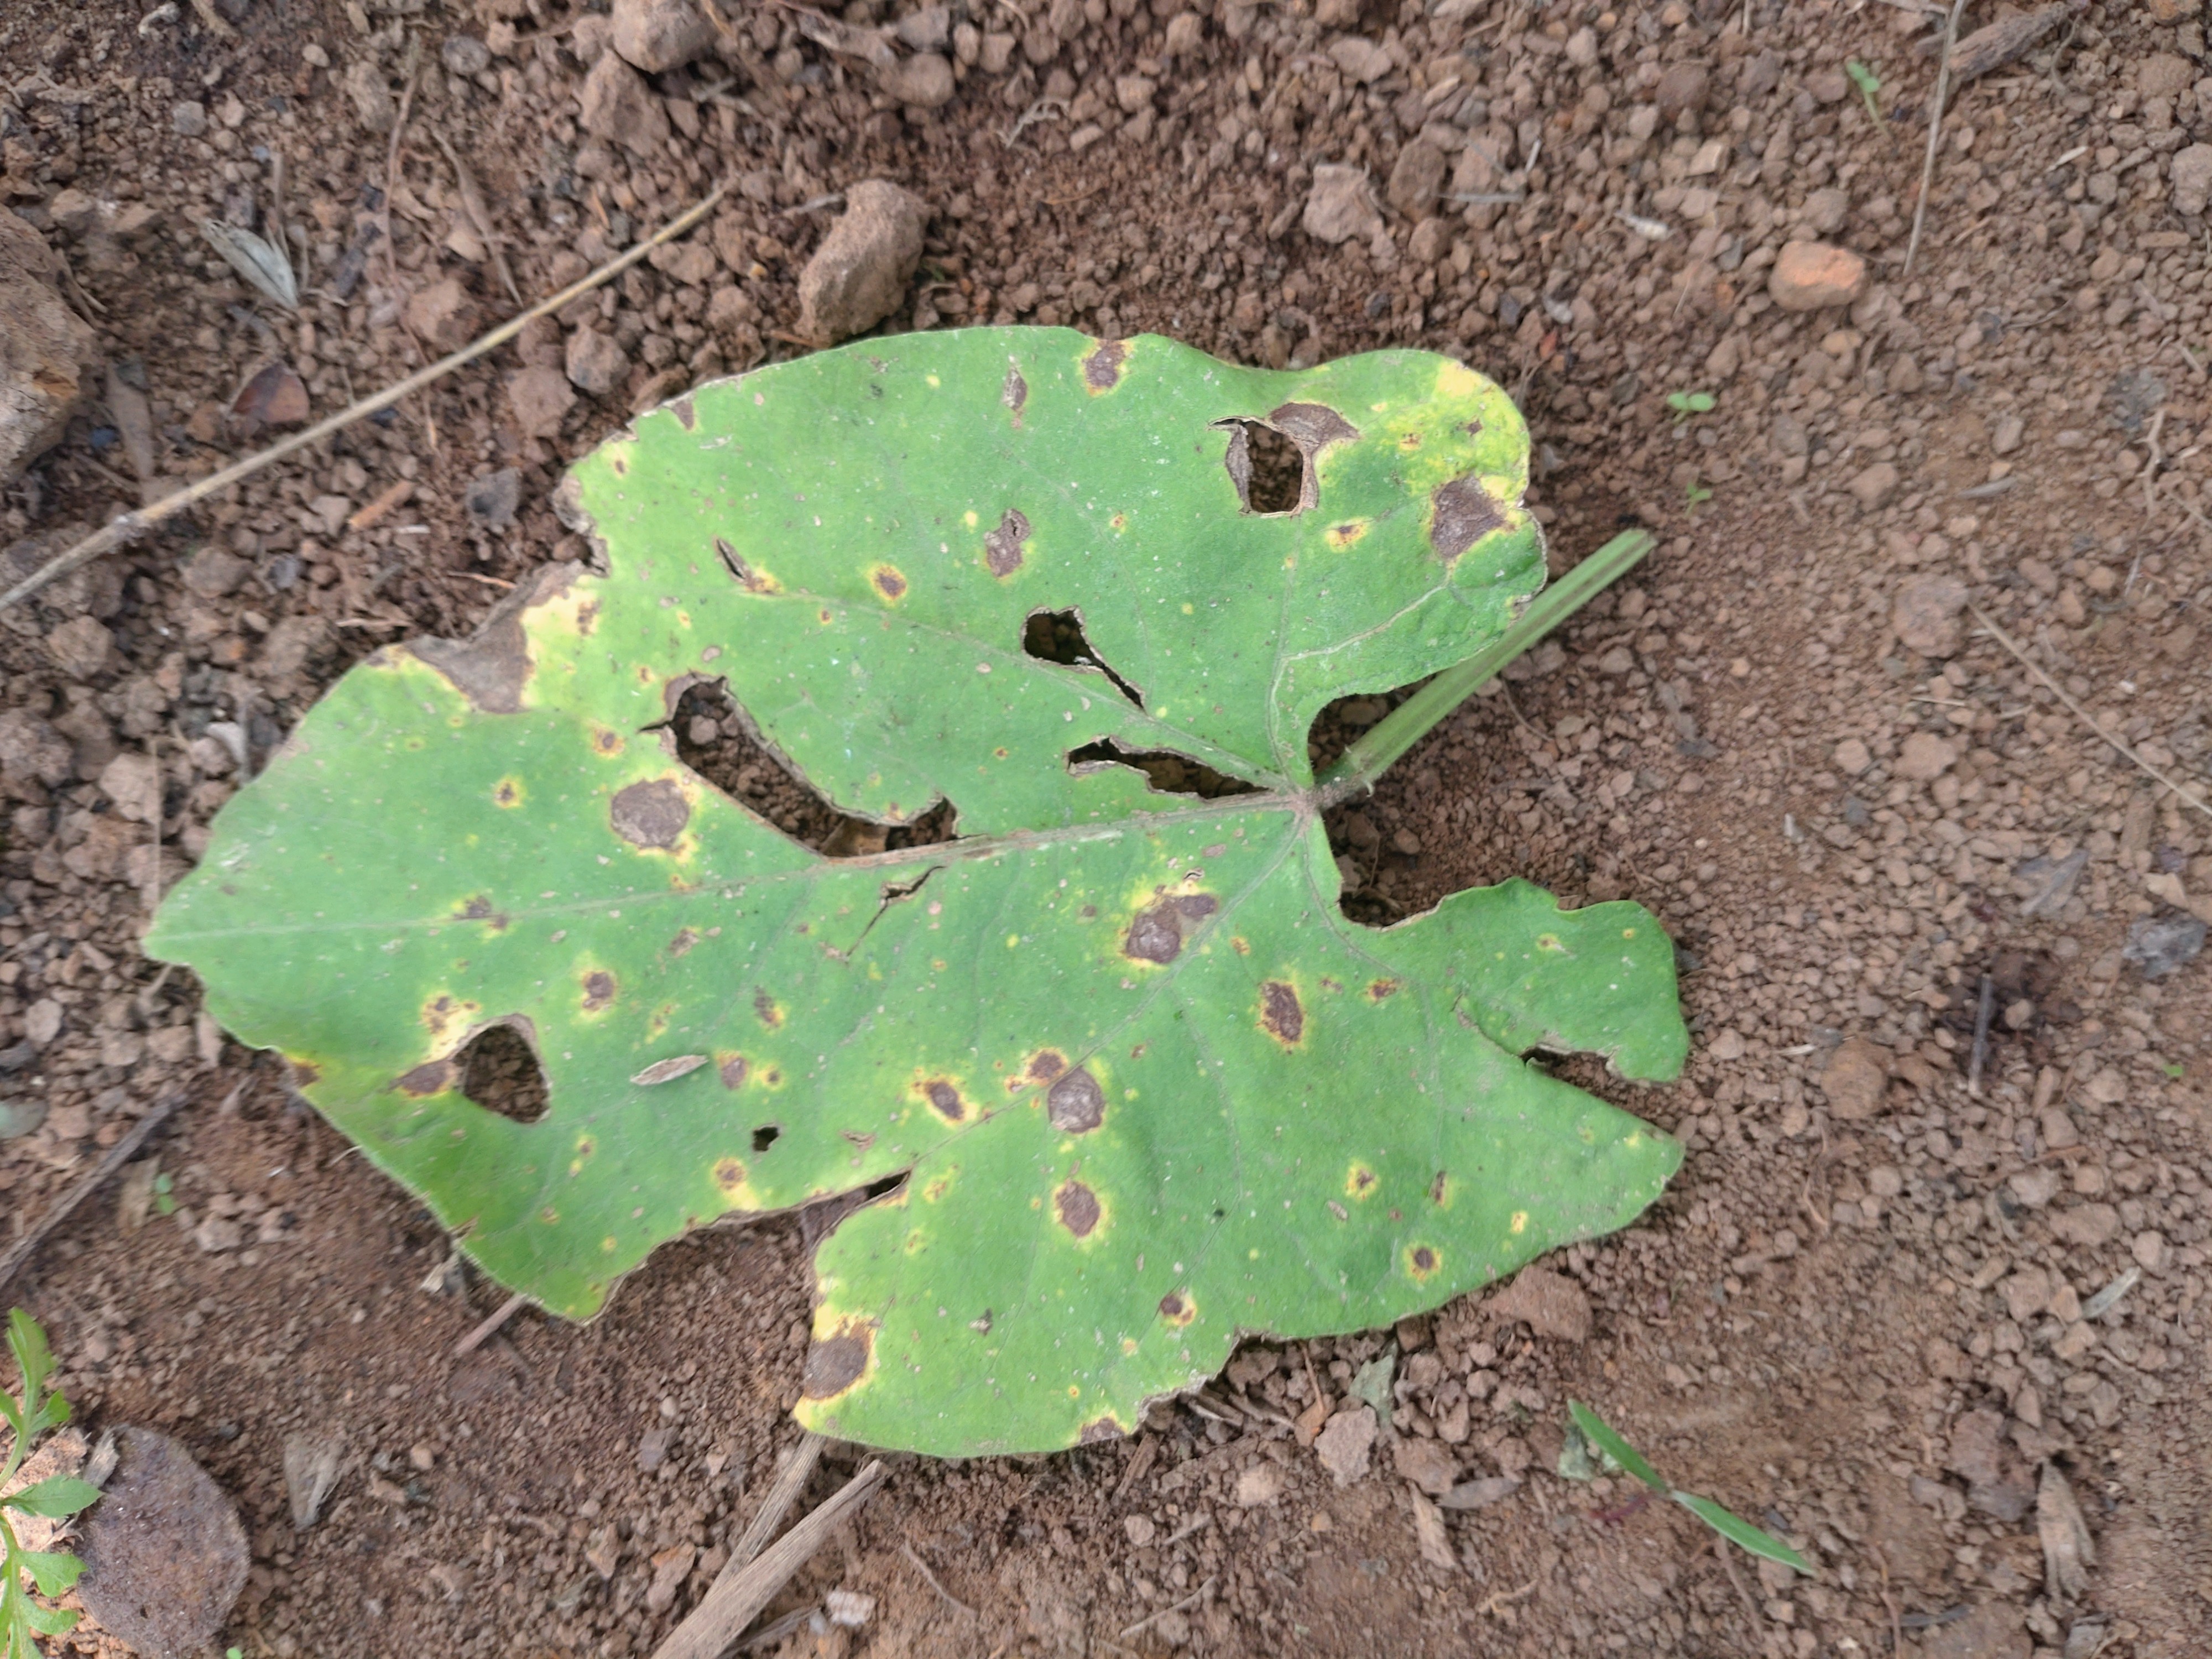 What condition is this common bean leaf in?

rust
